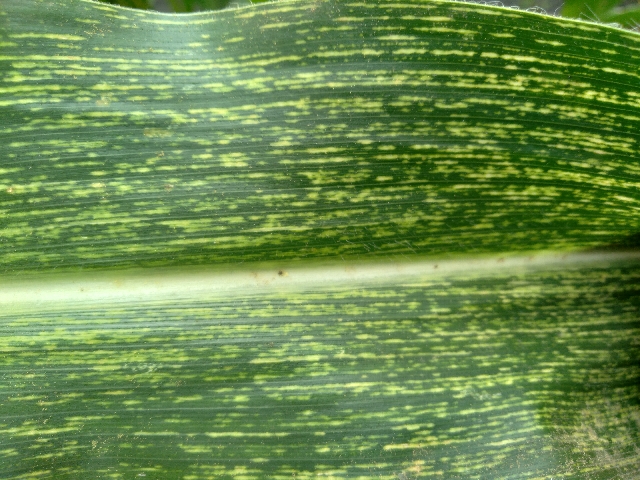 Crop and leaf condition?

maize, maize streak virus
